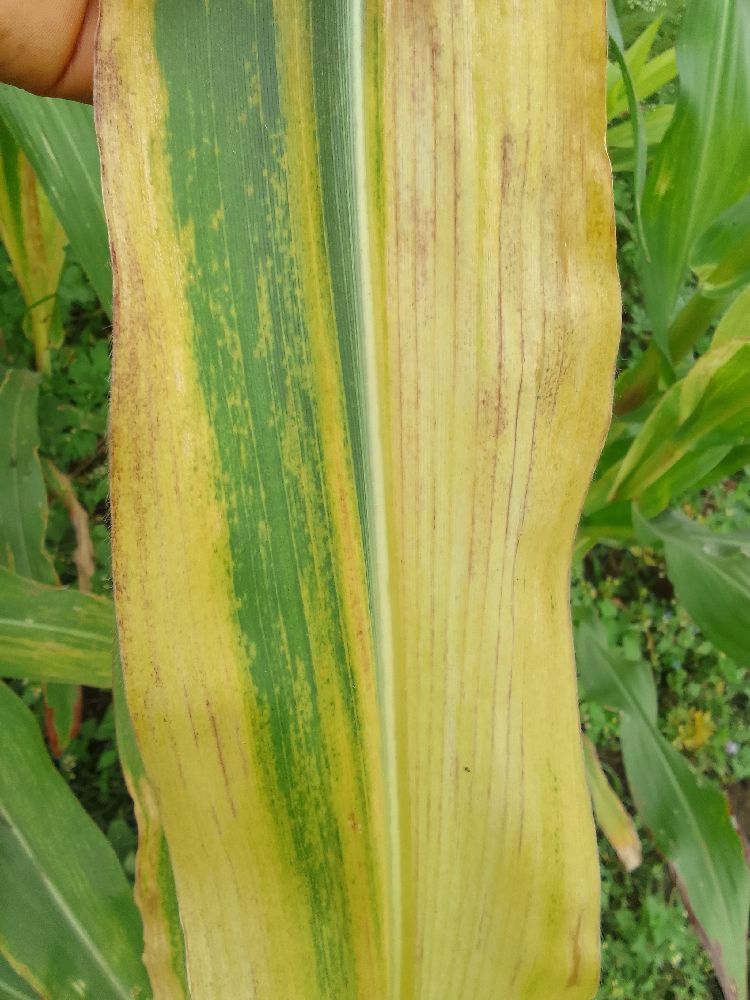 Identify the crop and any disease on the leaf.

maize, maize lethal necrosis
